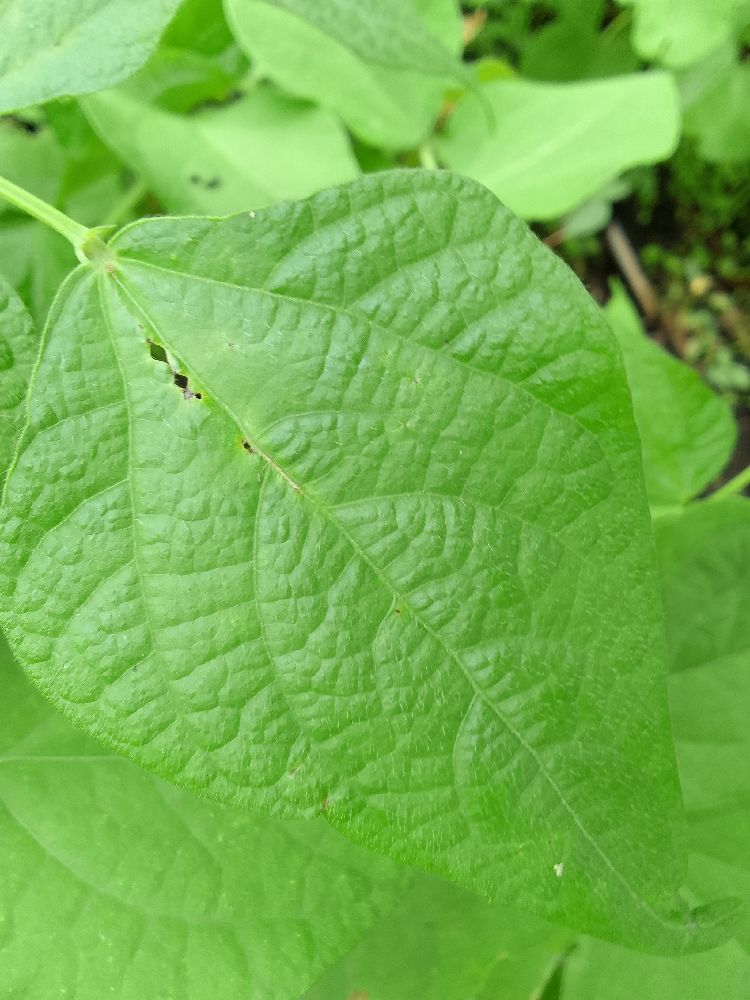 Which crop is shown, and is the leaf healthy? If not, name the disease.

common bean, healthy
